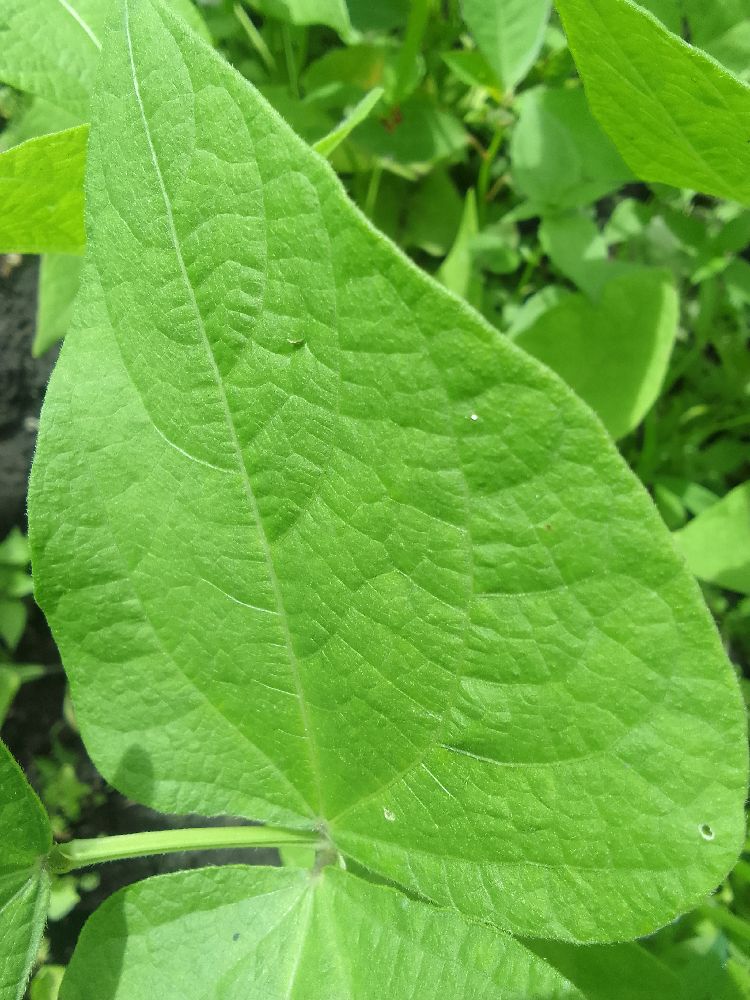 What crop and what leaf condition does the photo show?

common bean, healthy
